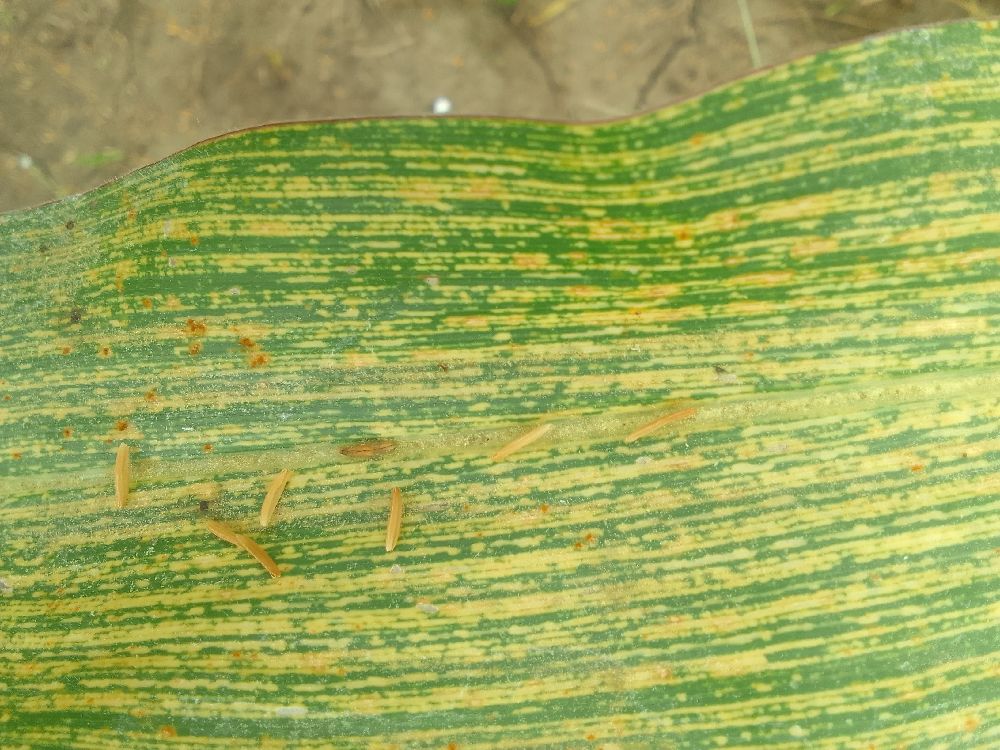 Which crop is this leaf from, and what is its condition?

maize, maize streak virus
